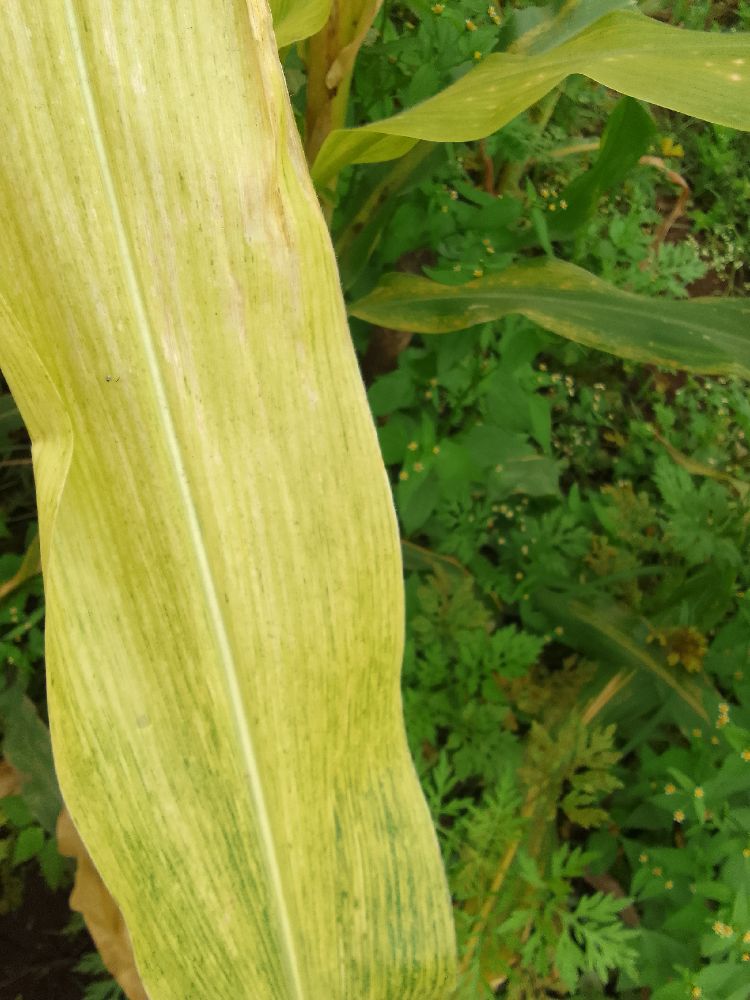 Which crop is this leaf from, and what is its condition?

maize, maize lethal necrosis
